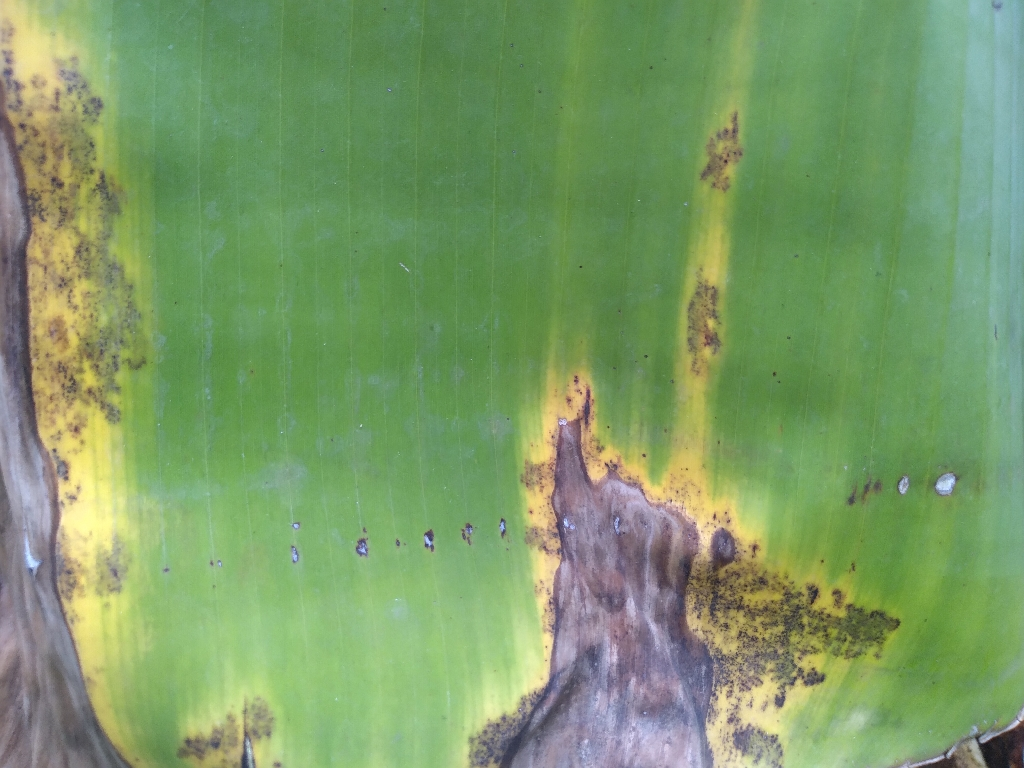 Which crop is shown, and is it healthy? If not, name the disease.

banana, black sigatoka
